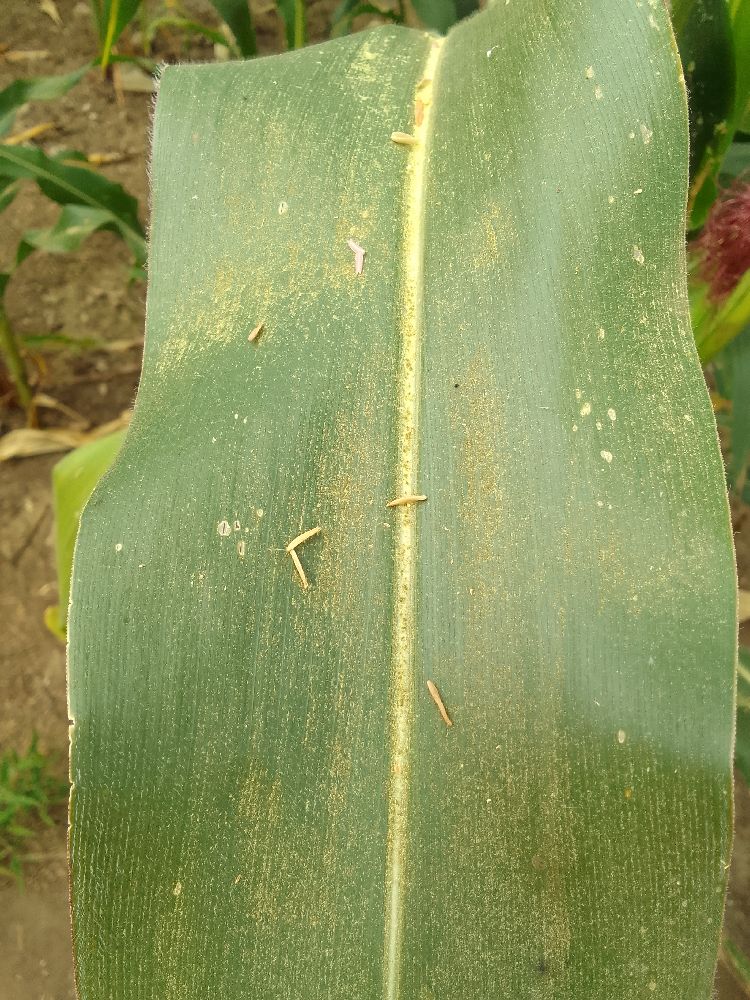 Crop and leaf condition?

maize, healthy
